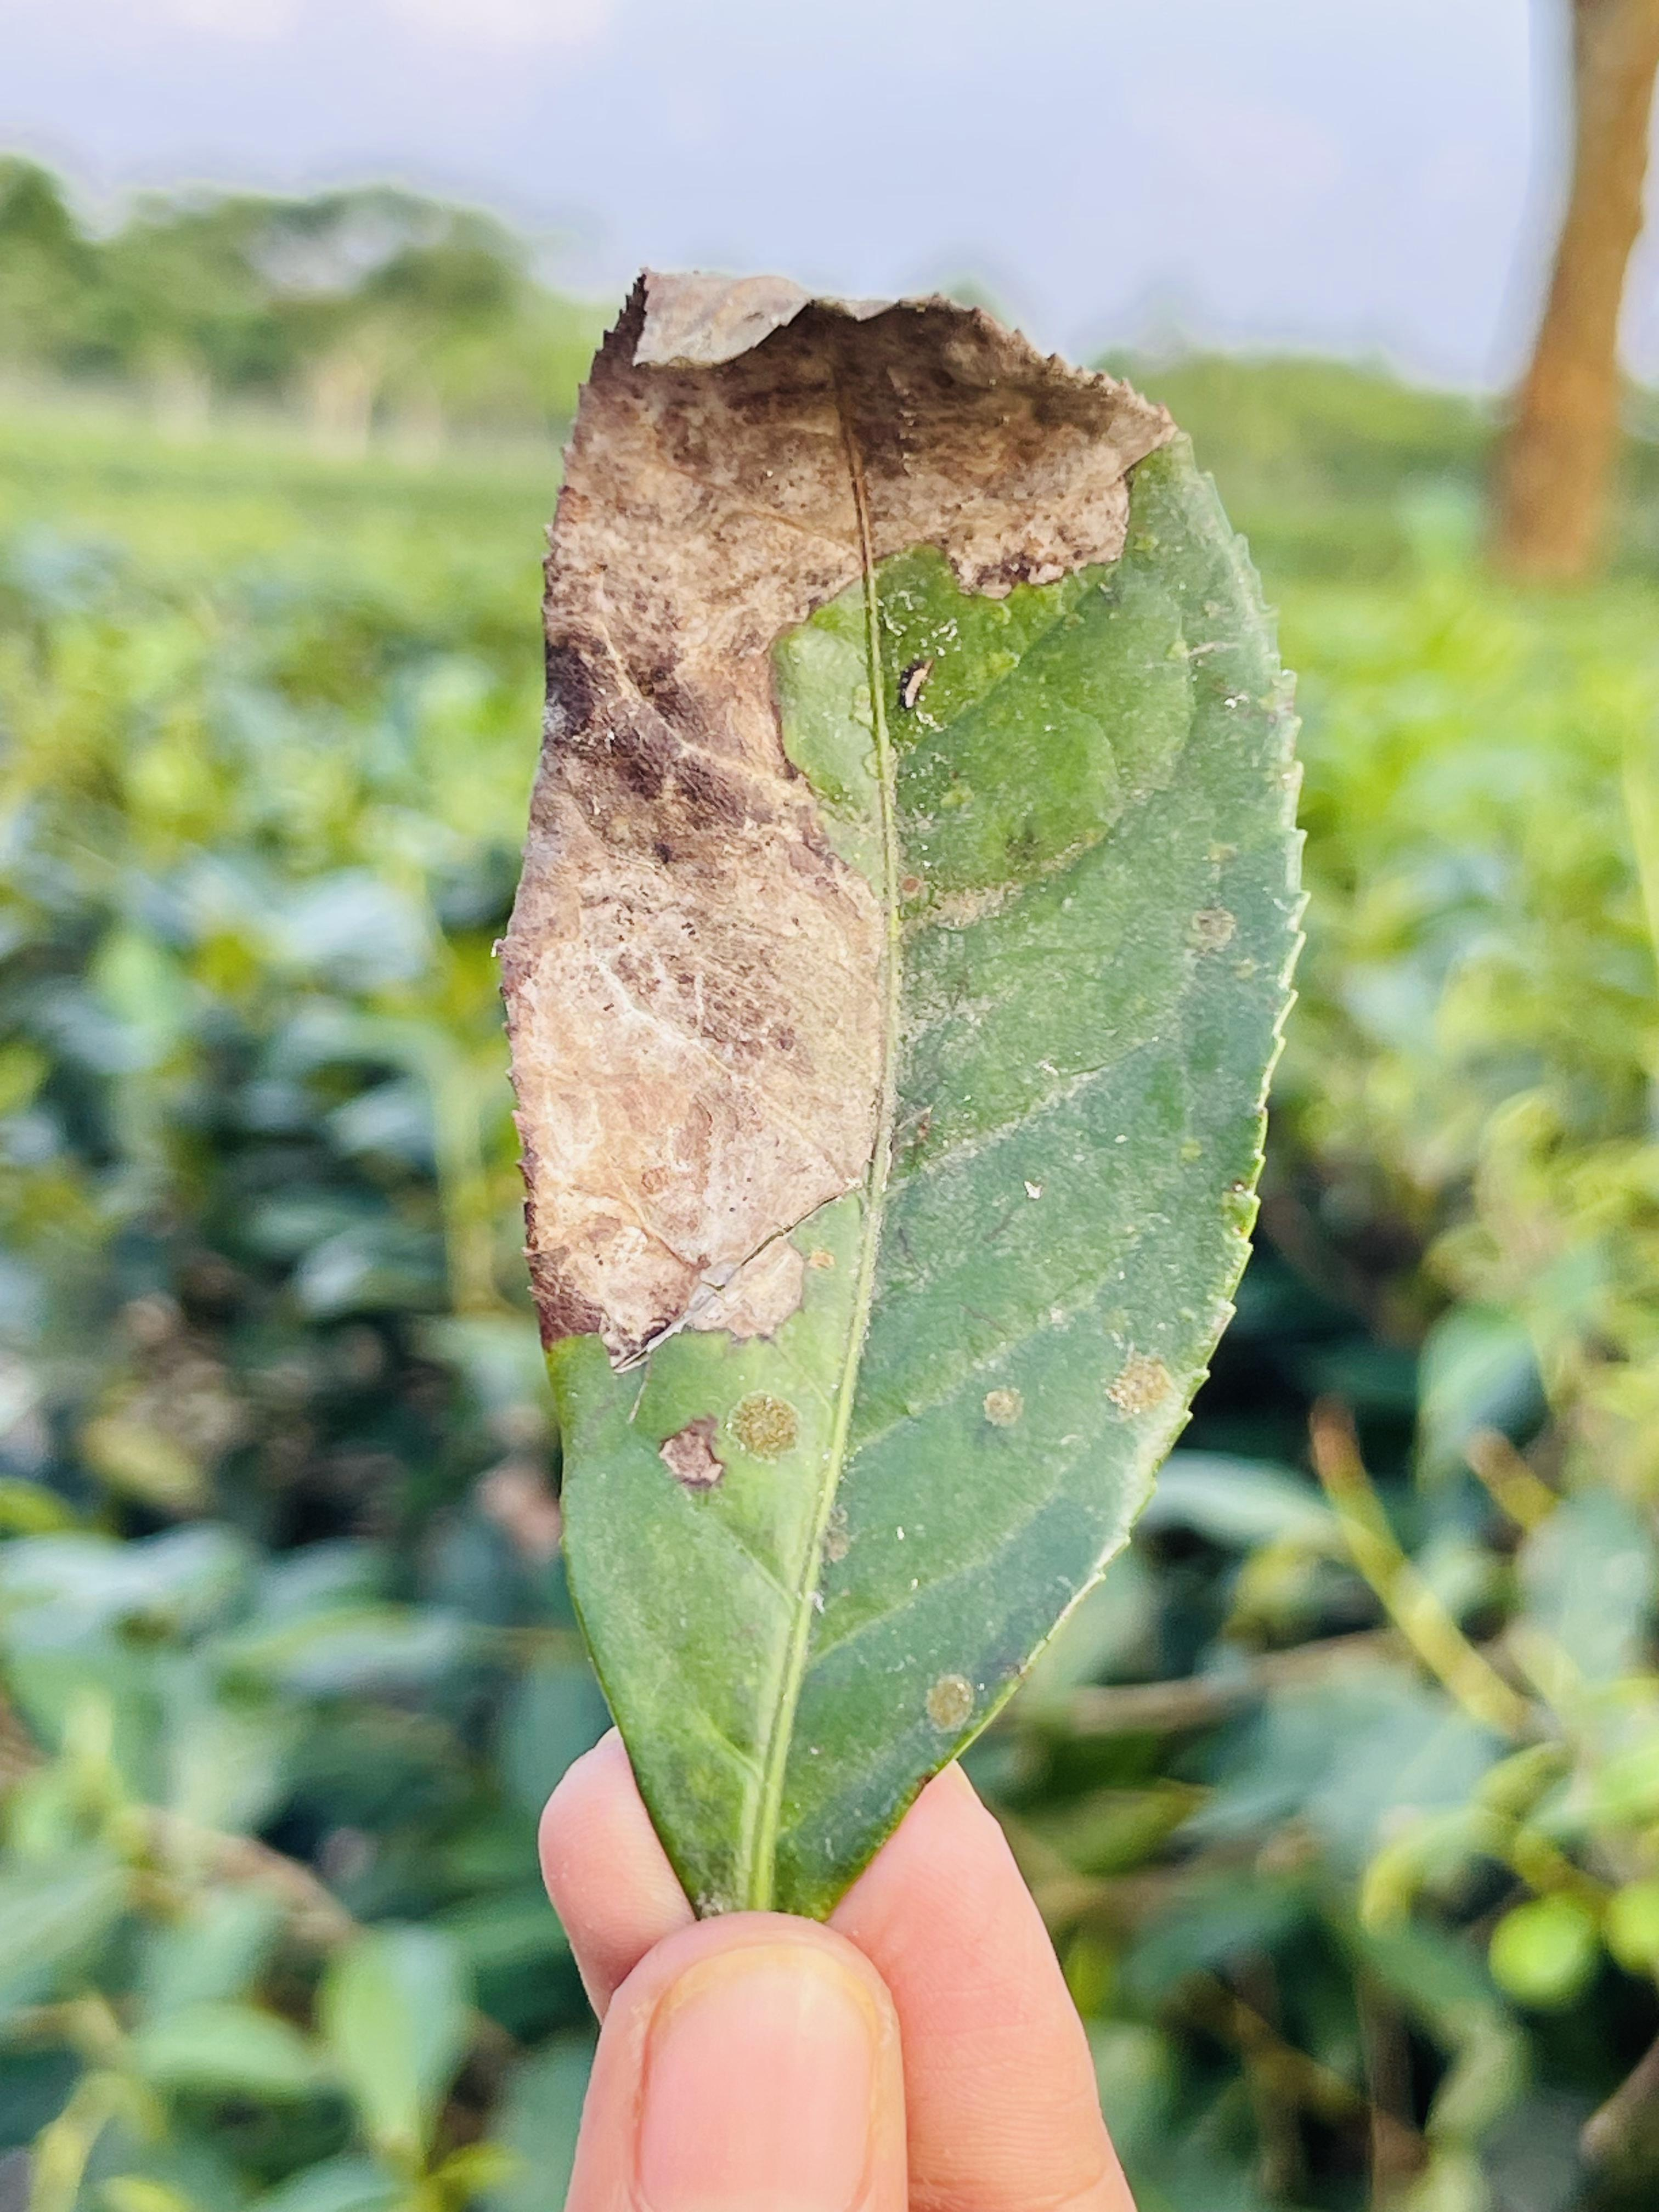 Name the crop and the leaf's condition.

tea, blight
